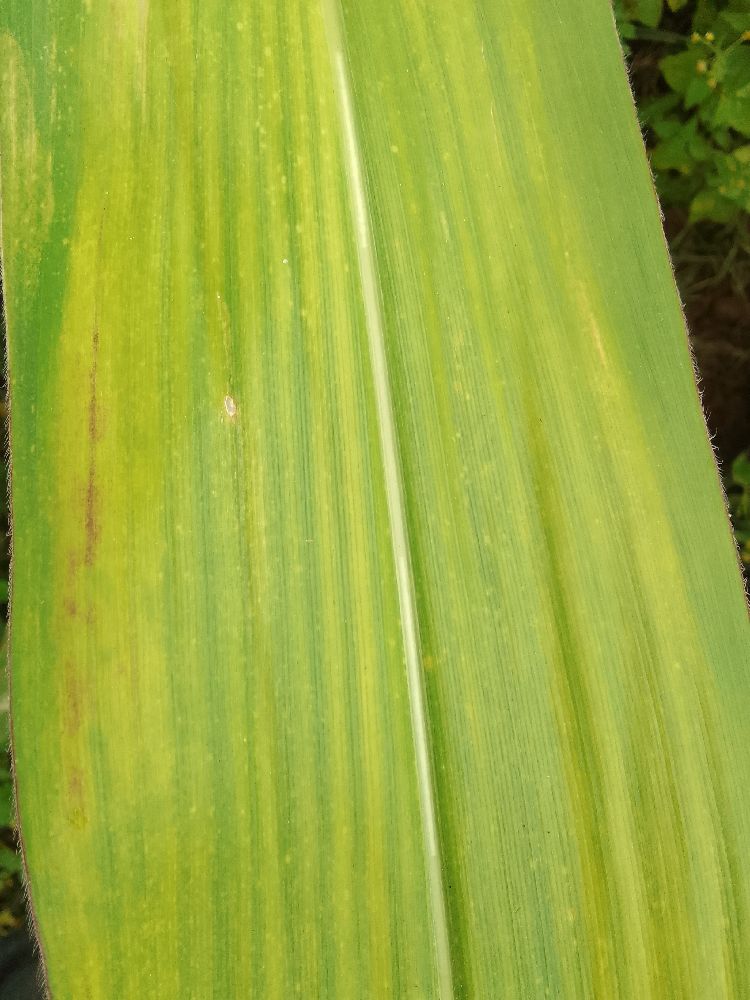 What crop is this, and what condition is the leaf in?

maize, maize lethal necrosis
